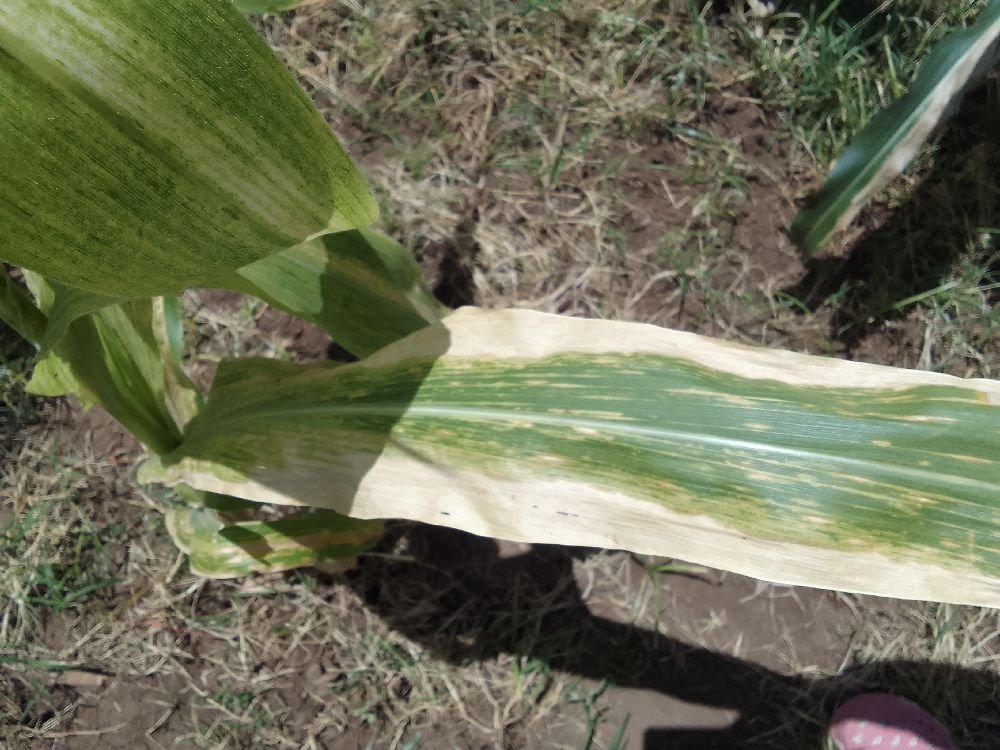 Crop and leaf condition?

maize, maize lethal necrosis
